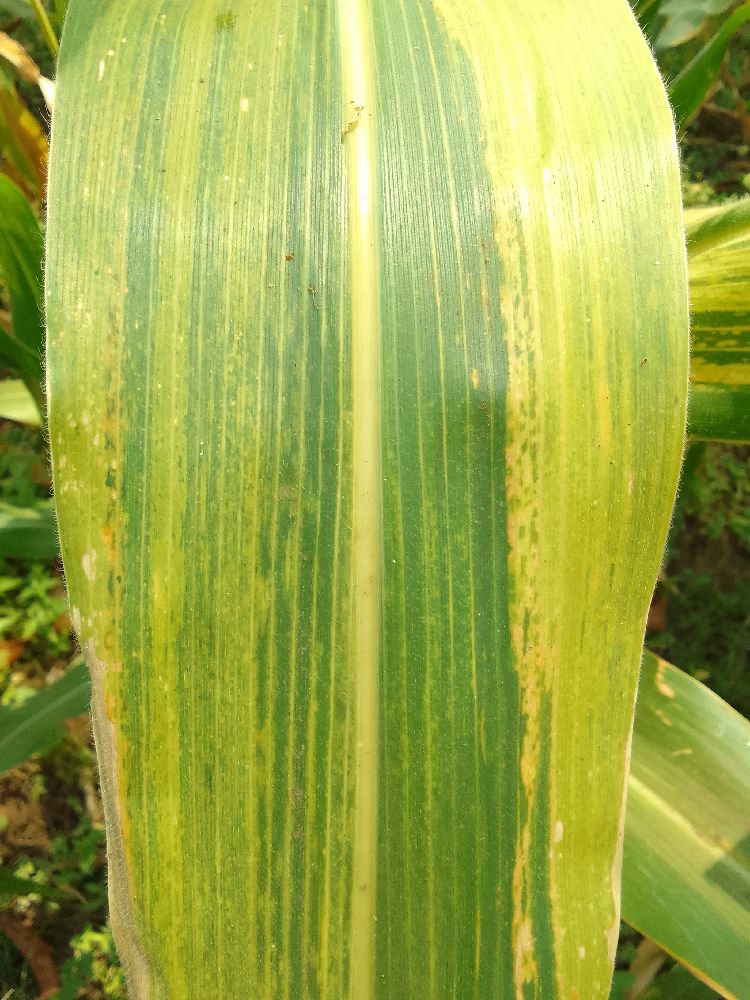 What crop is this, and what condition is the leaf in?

maize, maize lethal necrosis
